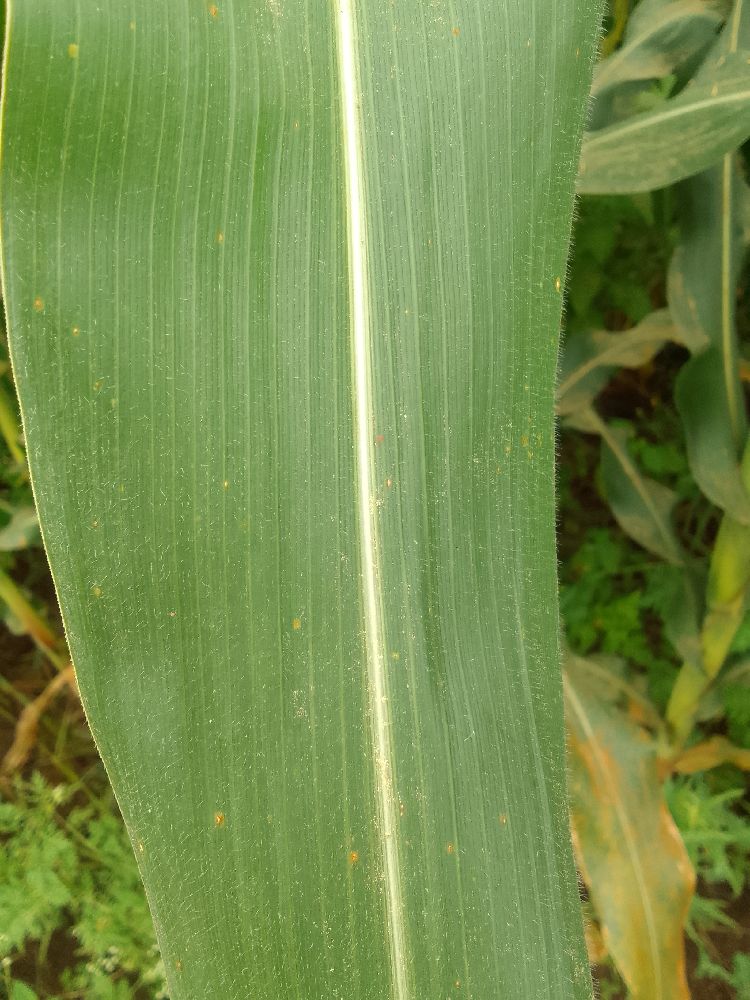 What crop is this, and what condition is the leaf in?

maize, healthy
